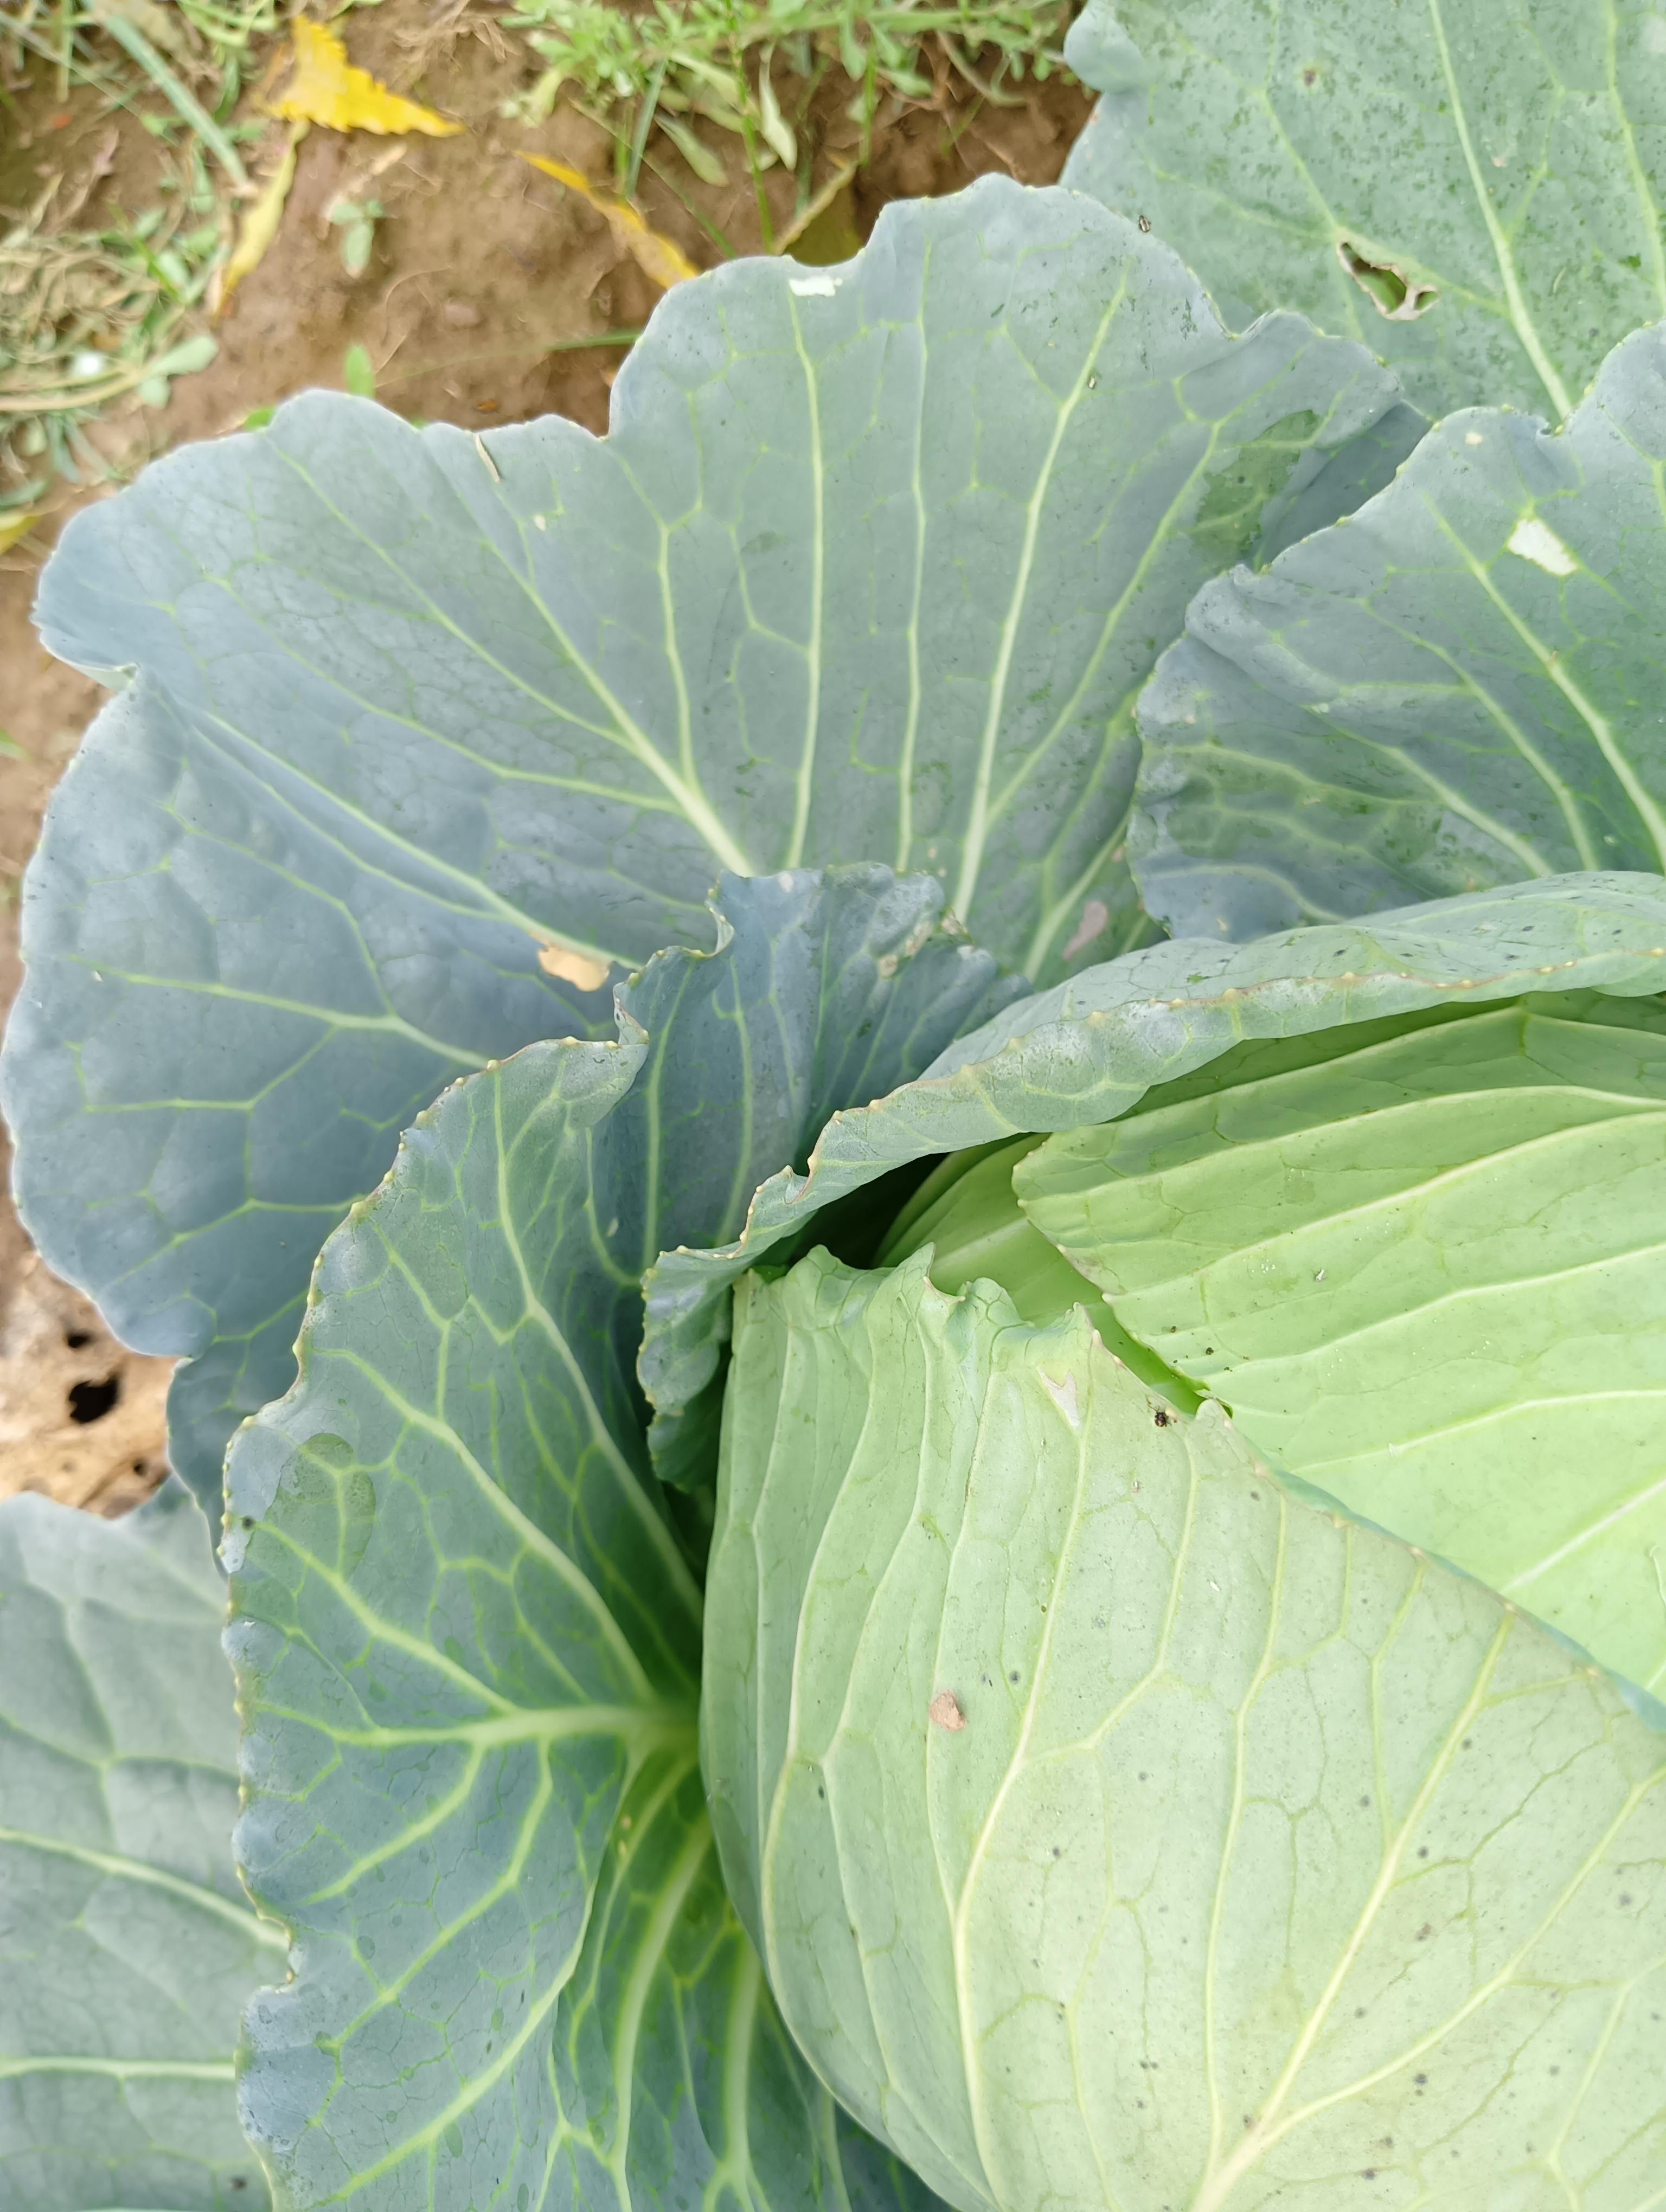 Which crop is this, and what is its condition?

cabbage, healthy
